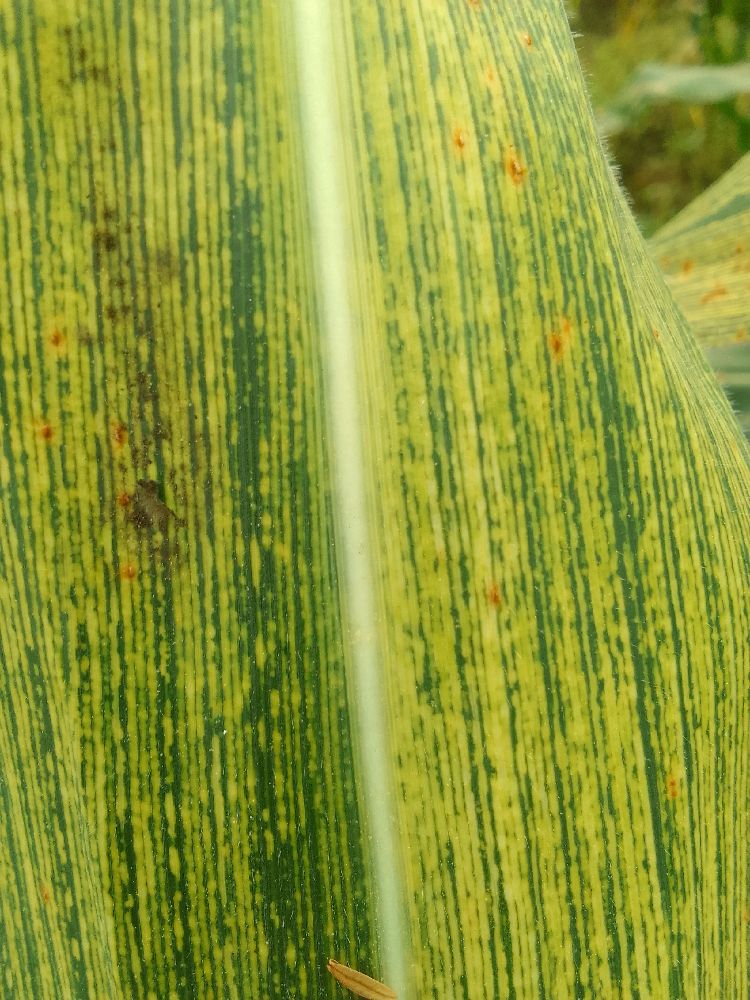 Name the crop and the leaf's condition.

maize, maize streak virus
